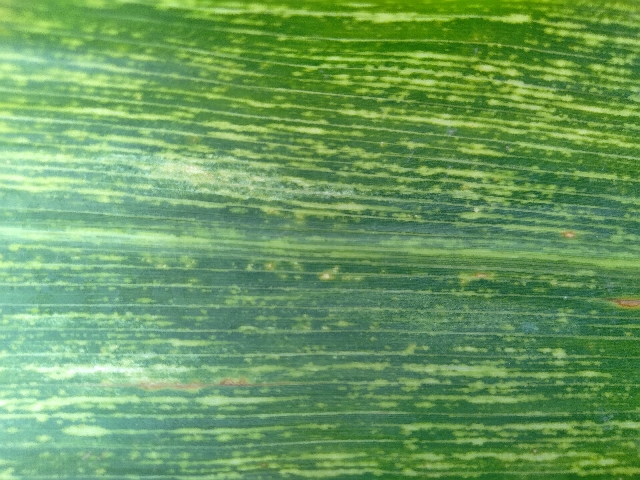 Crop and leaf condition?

maize, maize streak virus
